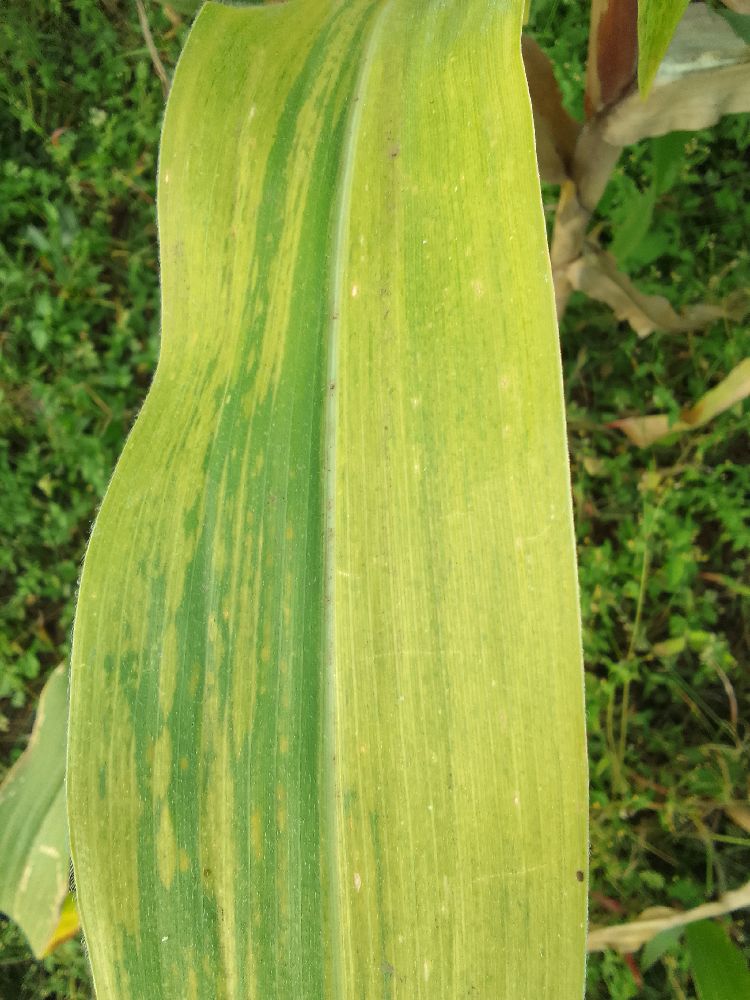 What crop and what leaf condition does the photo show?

maize, maize lethal necrosis
